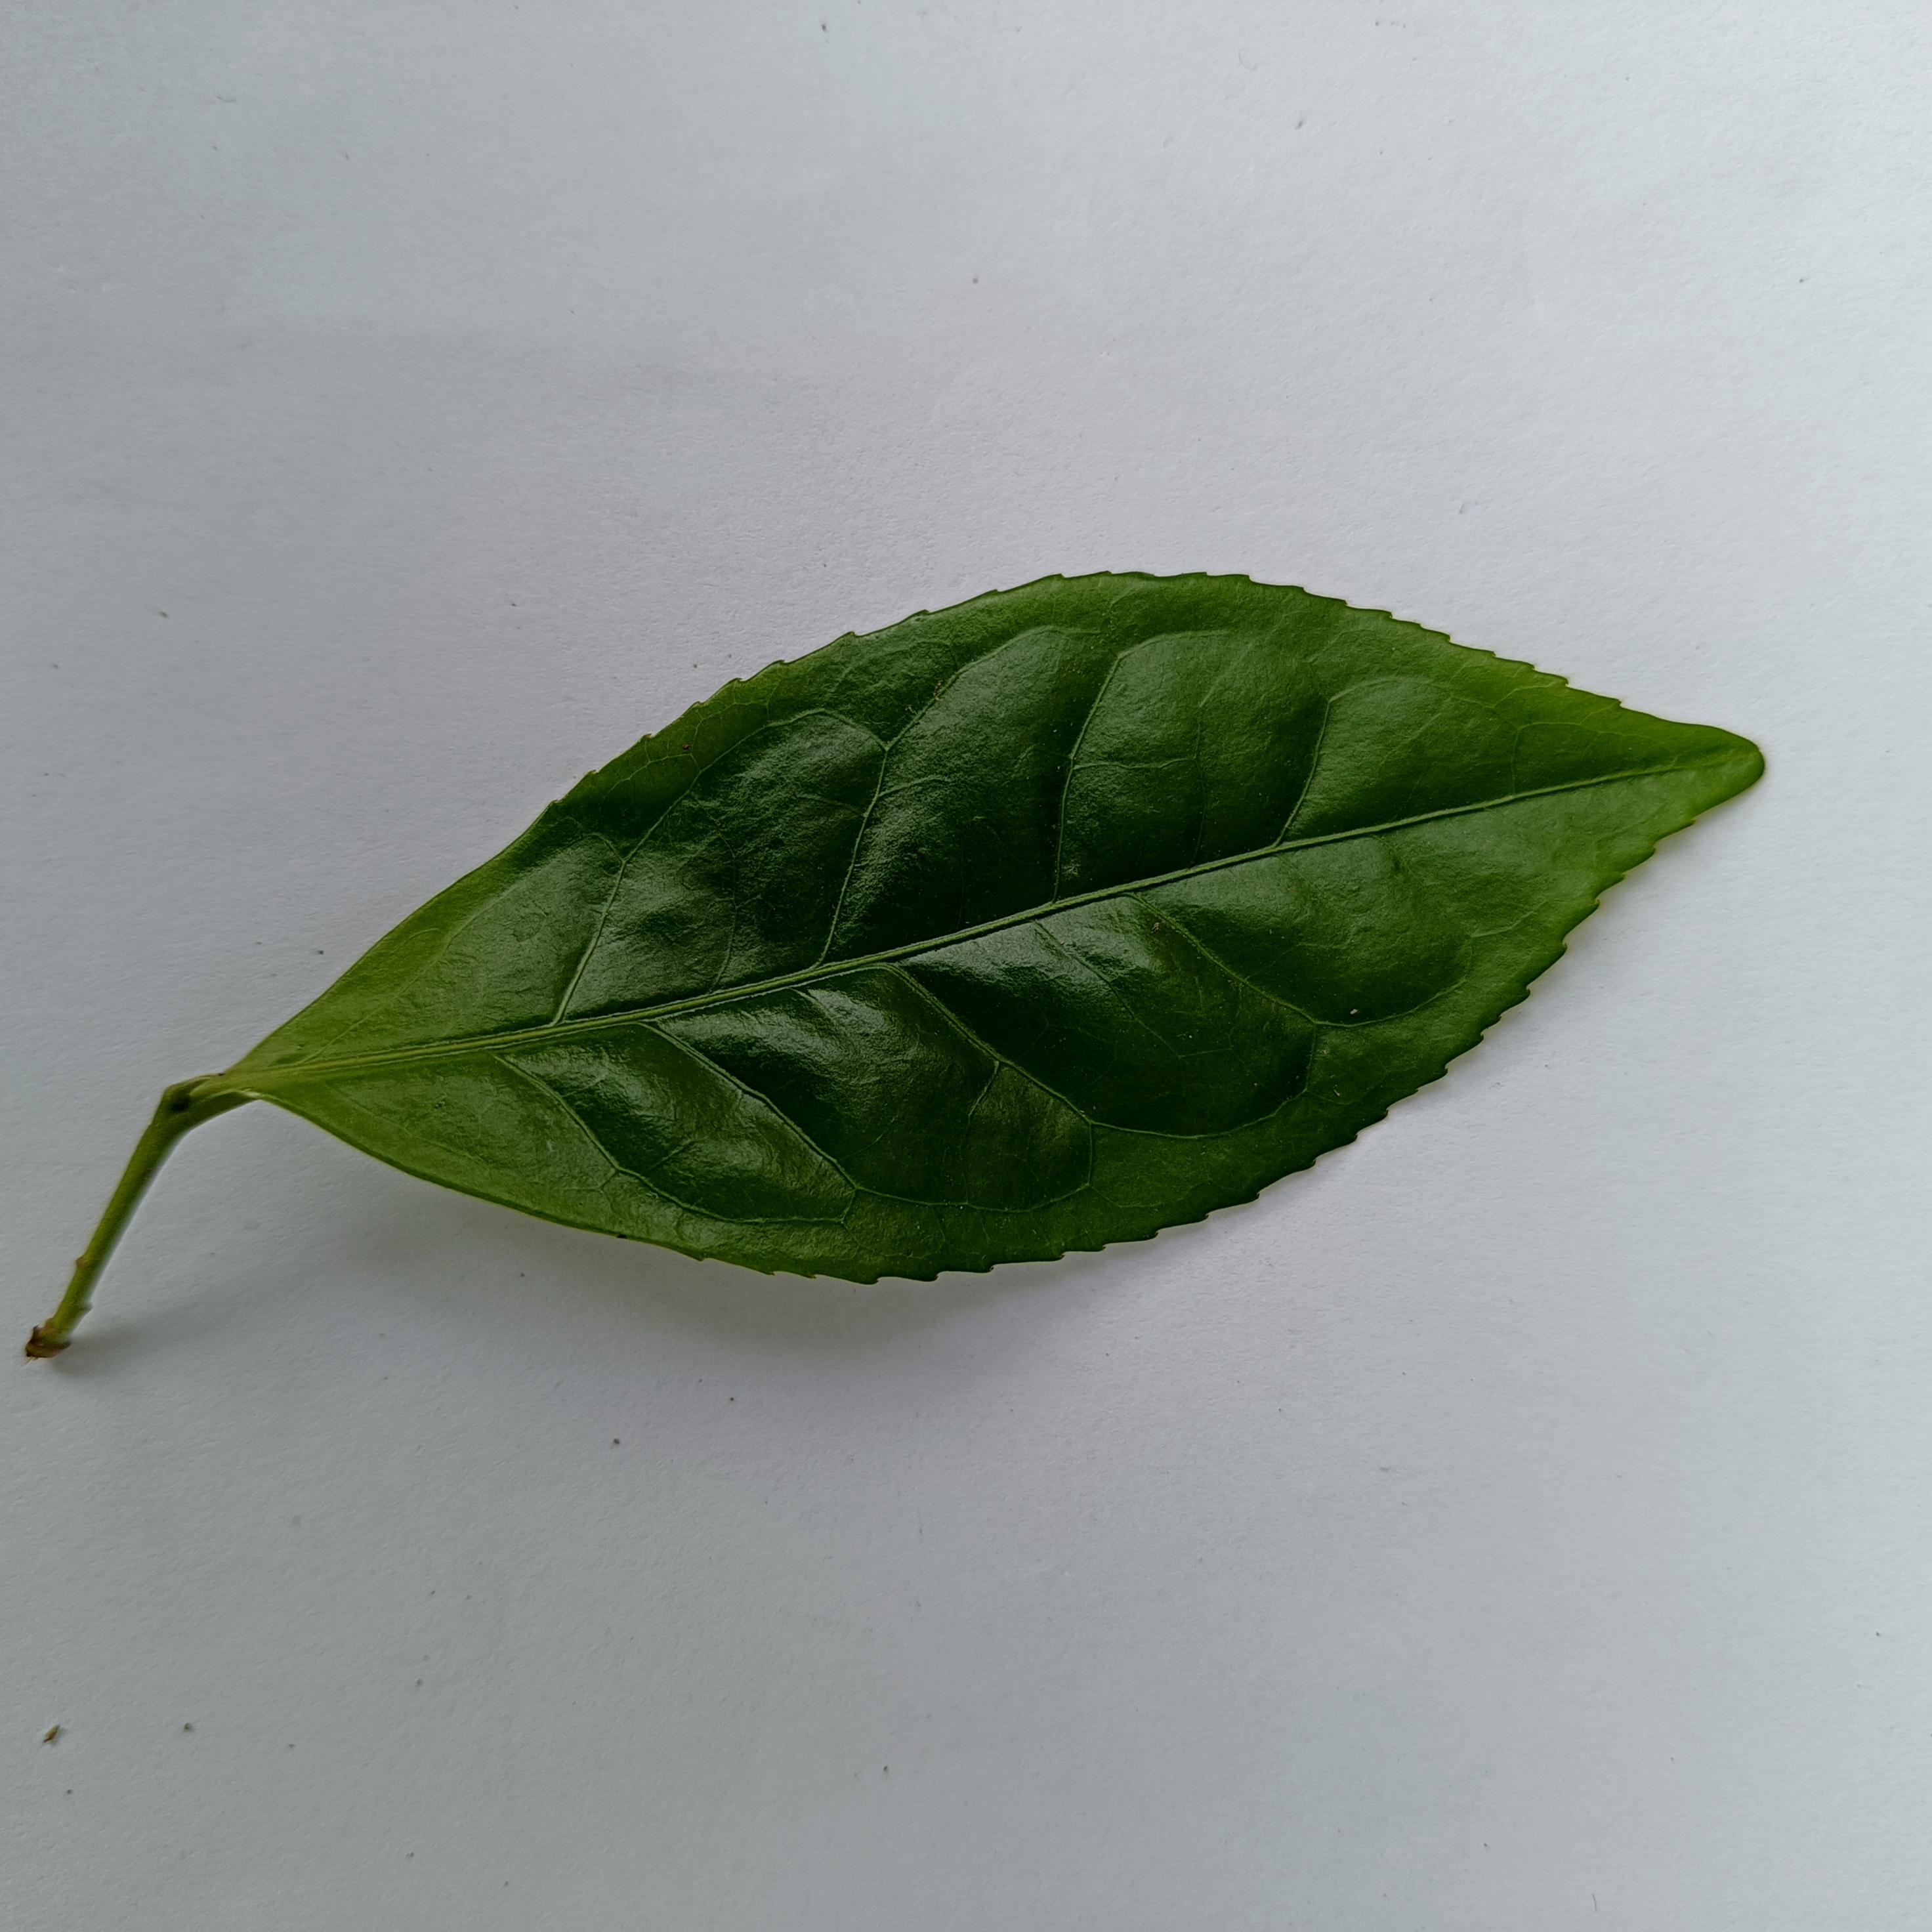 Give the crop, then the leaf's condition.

tea, healthy
